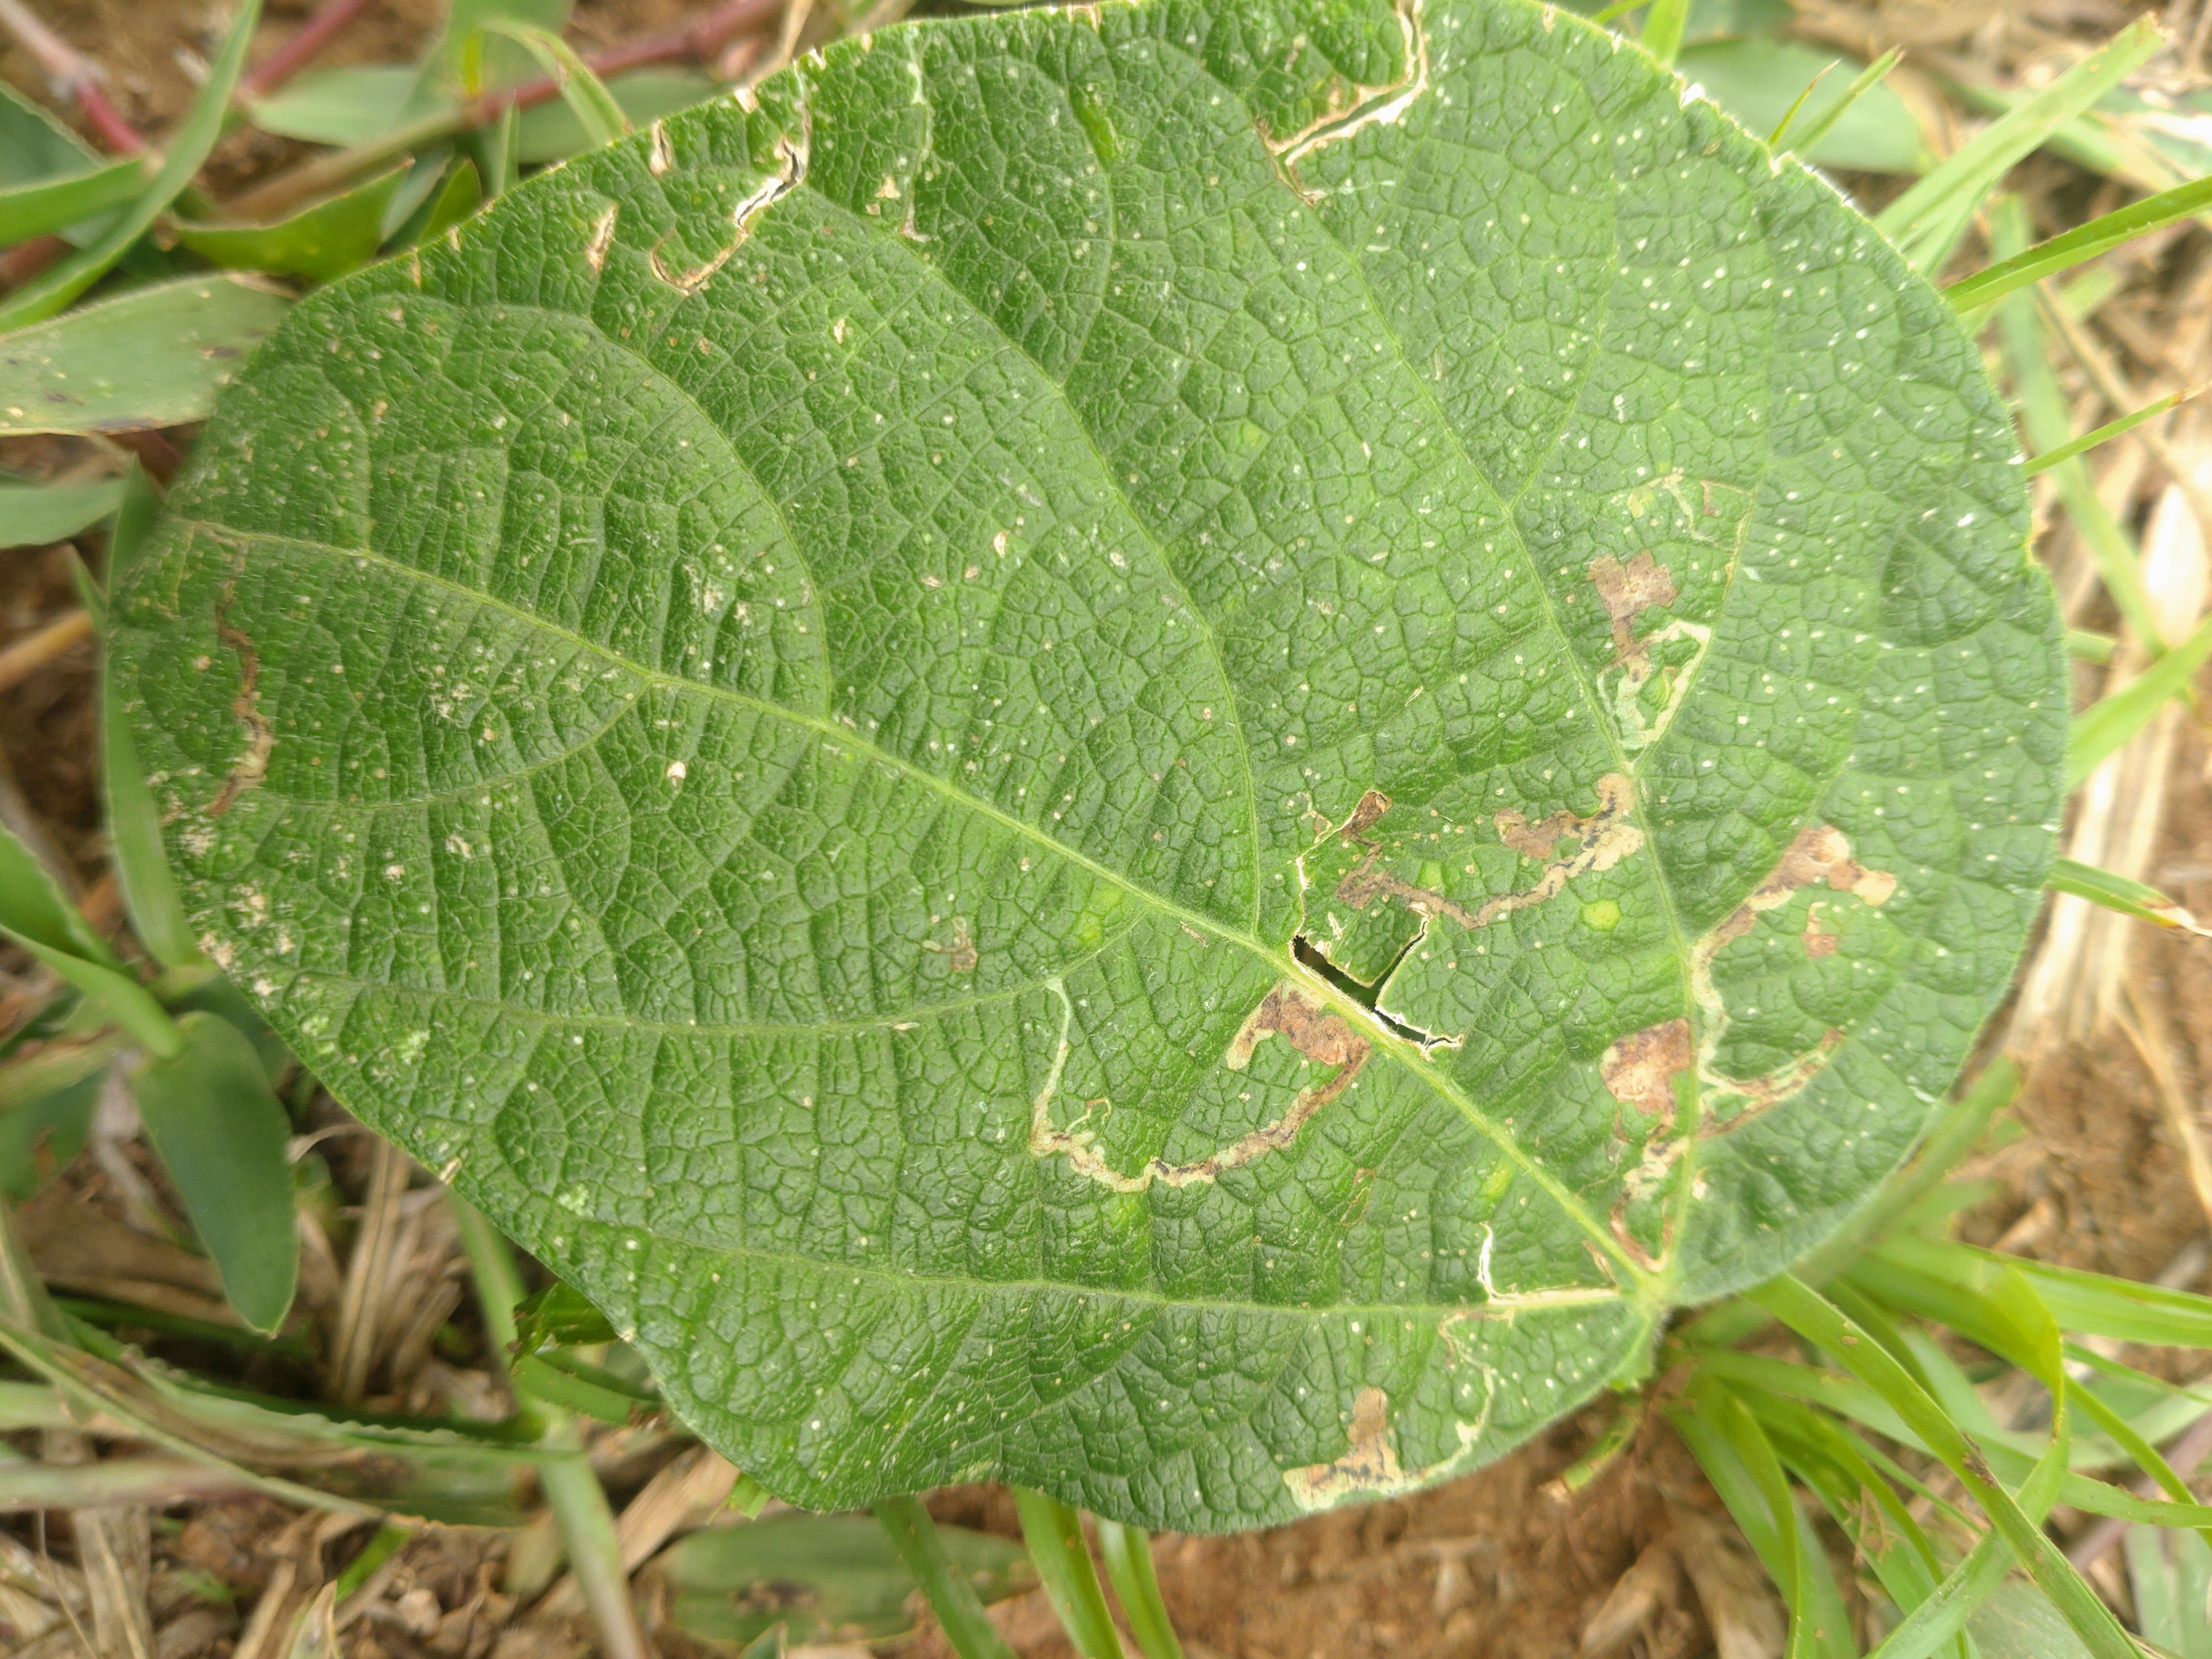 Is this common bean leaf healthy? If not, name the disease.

anthracnose
